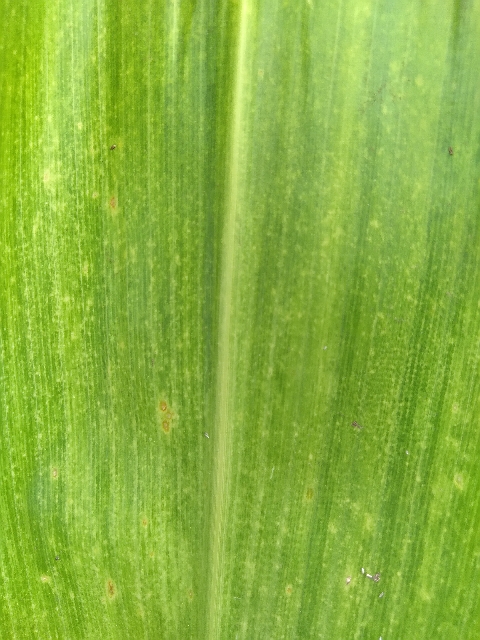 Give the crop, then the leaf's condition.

maize, maize lethal necrosis
